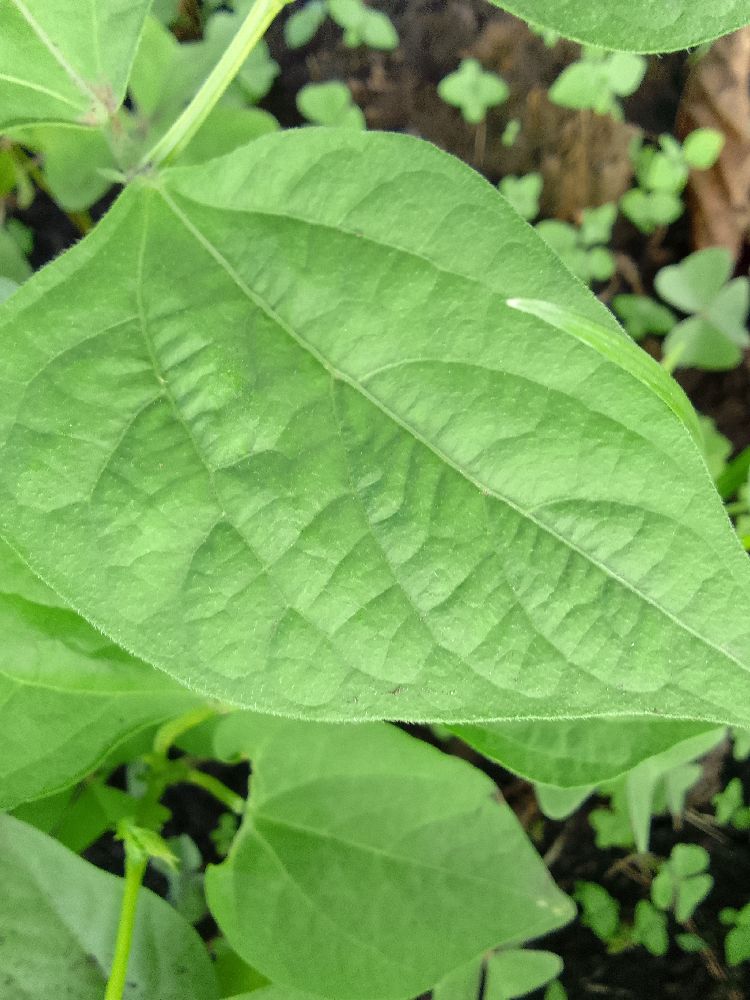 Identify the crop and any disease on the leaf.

common bean, healthy
